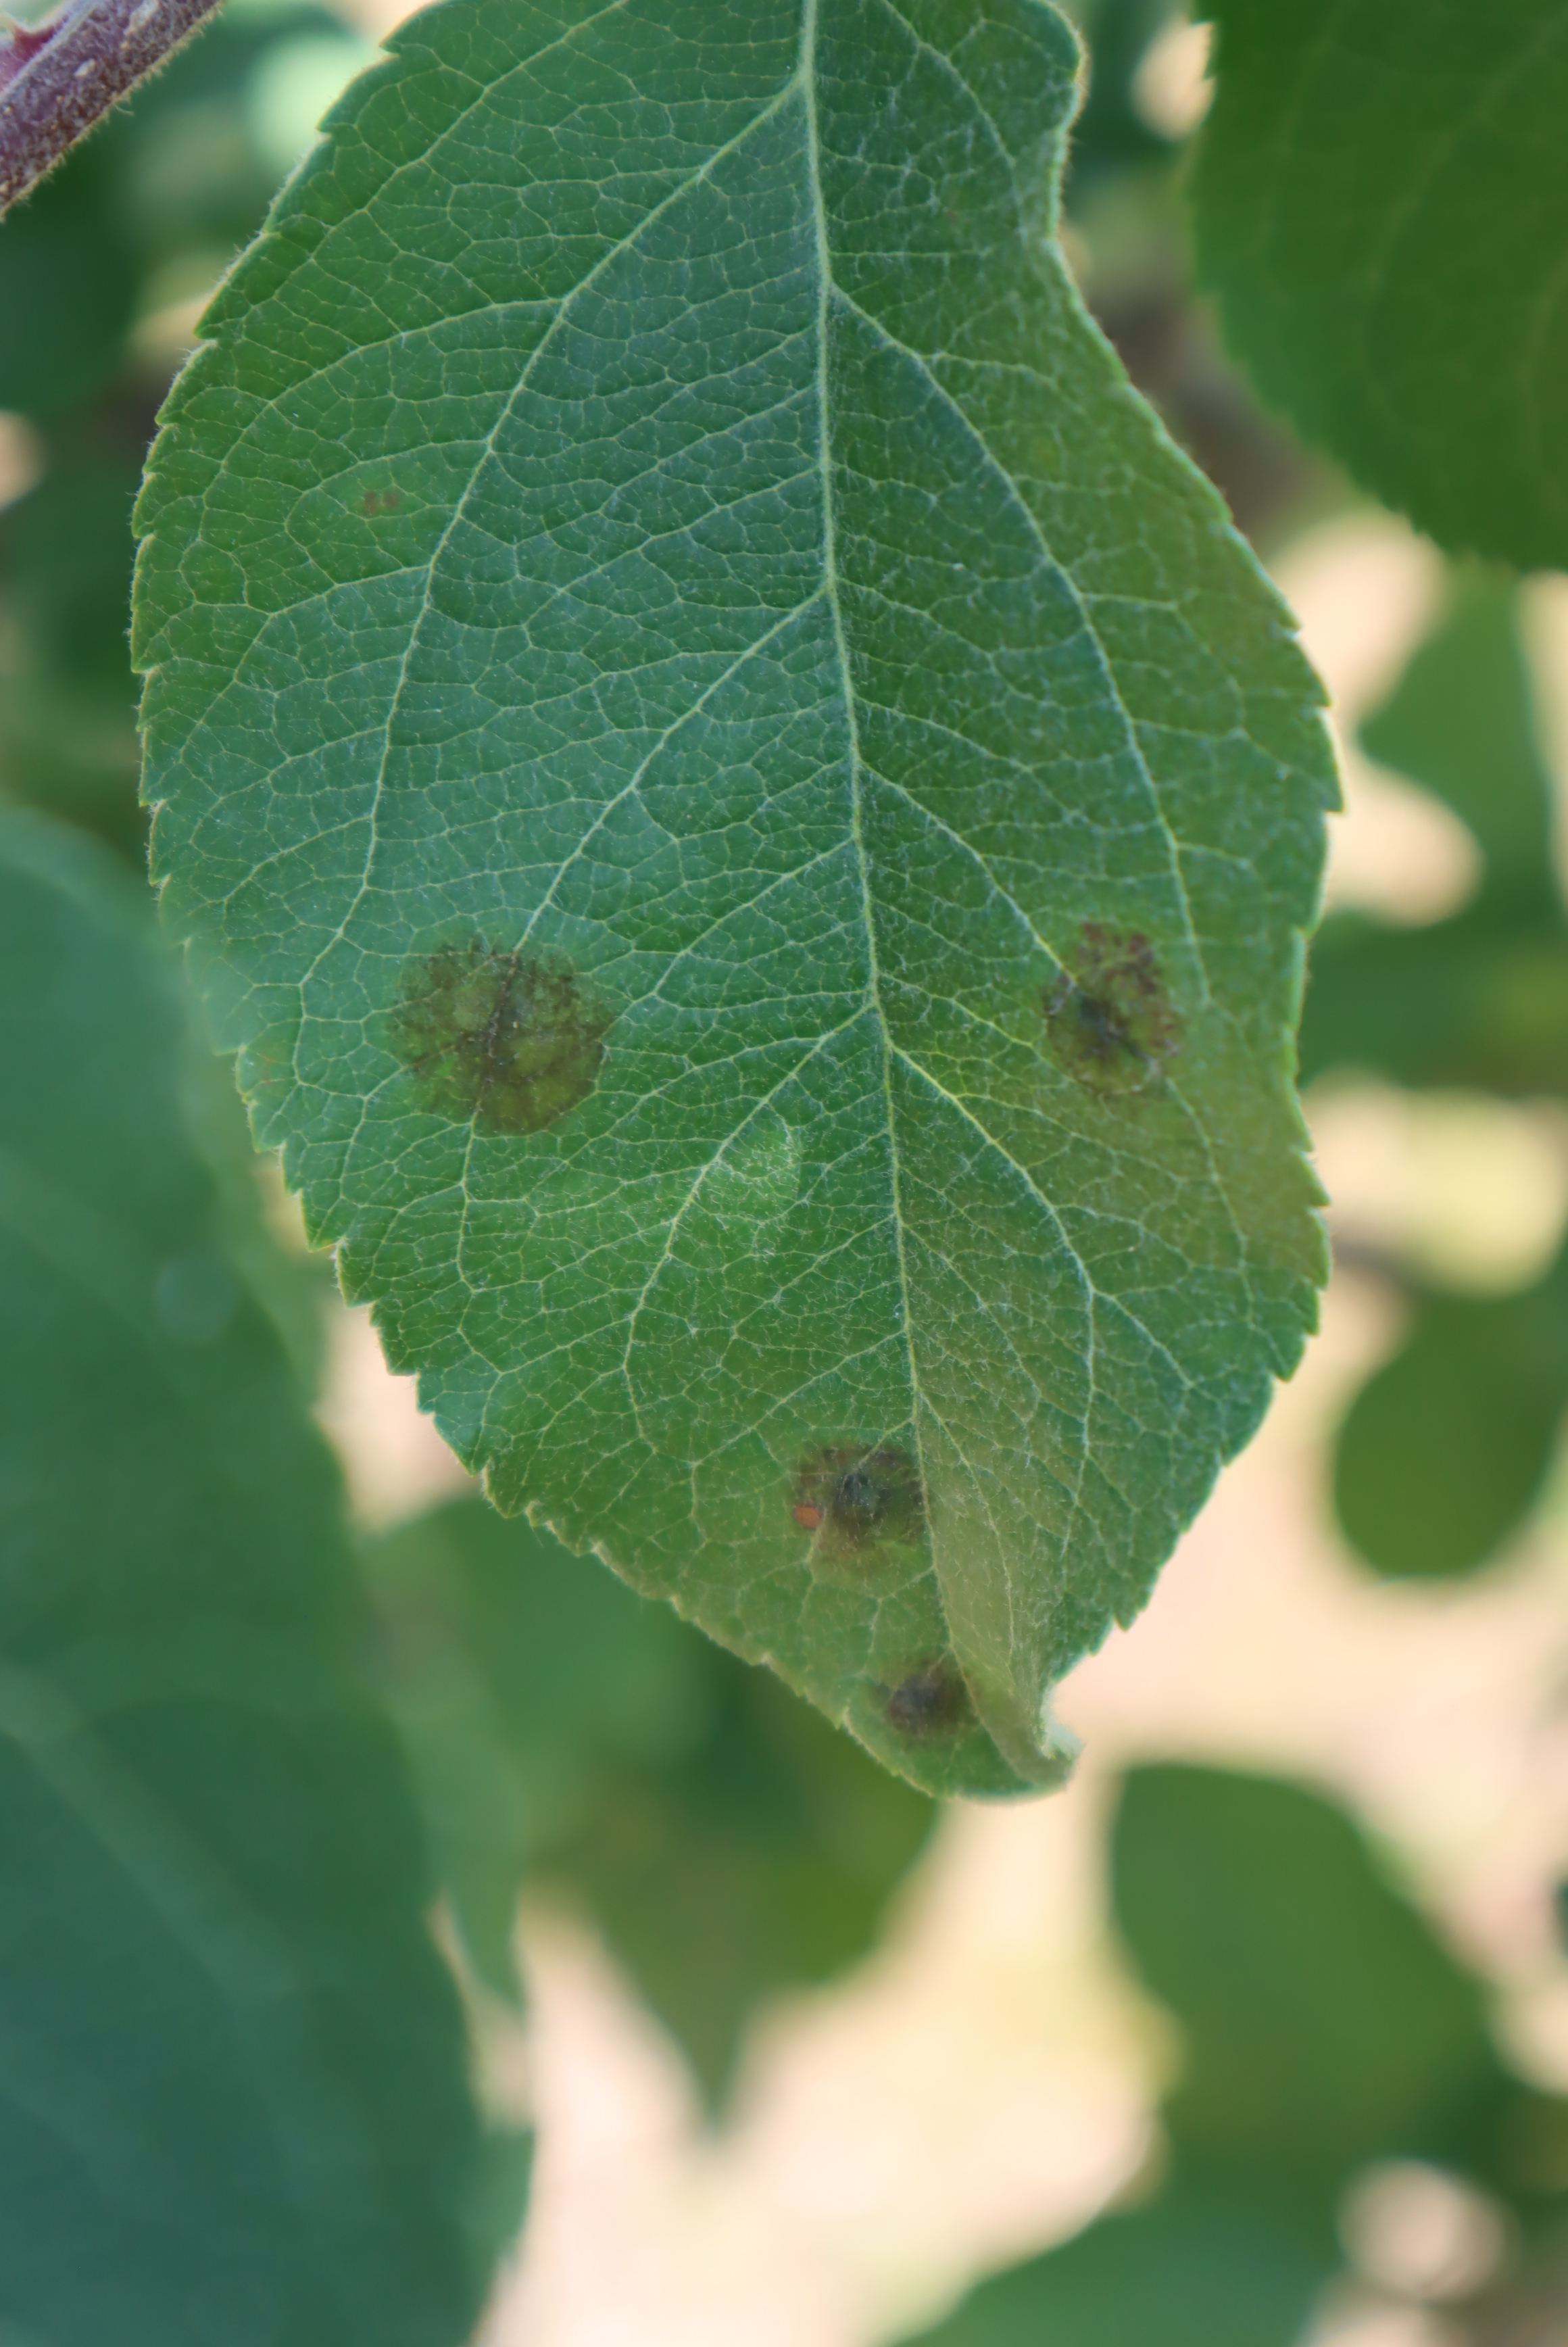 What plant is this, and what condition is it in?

apple, alternaria, scab
